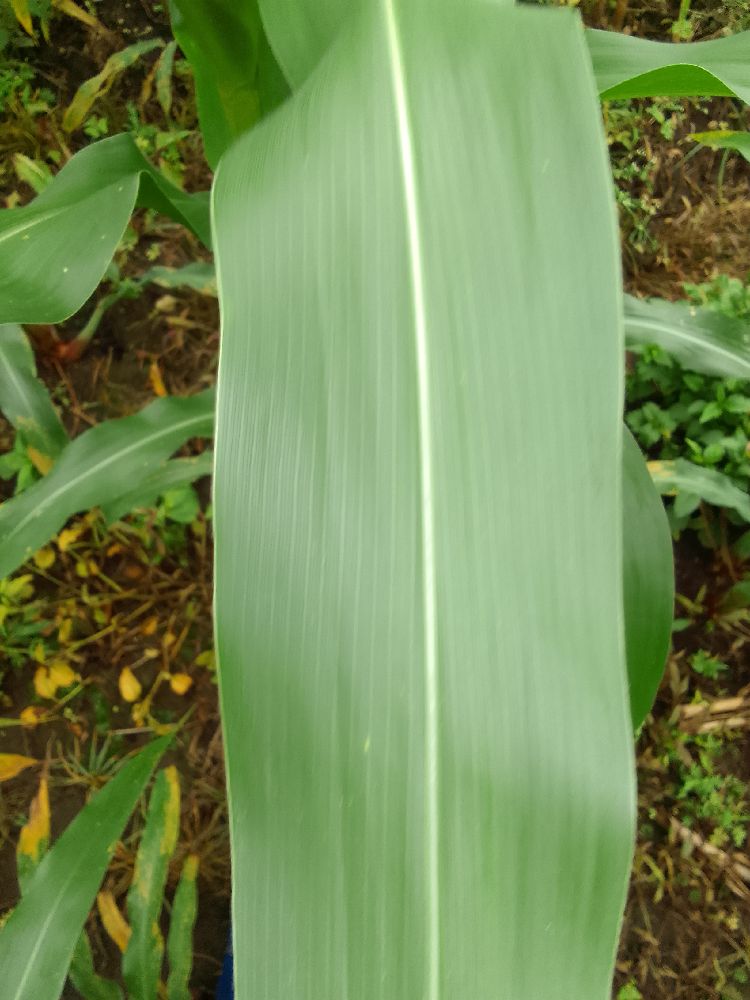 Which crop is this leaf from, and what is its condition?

maize, healthy
